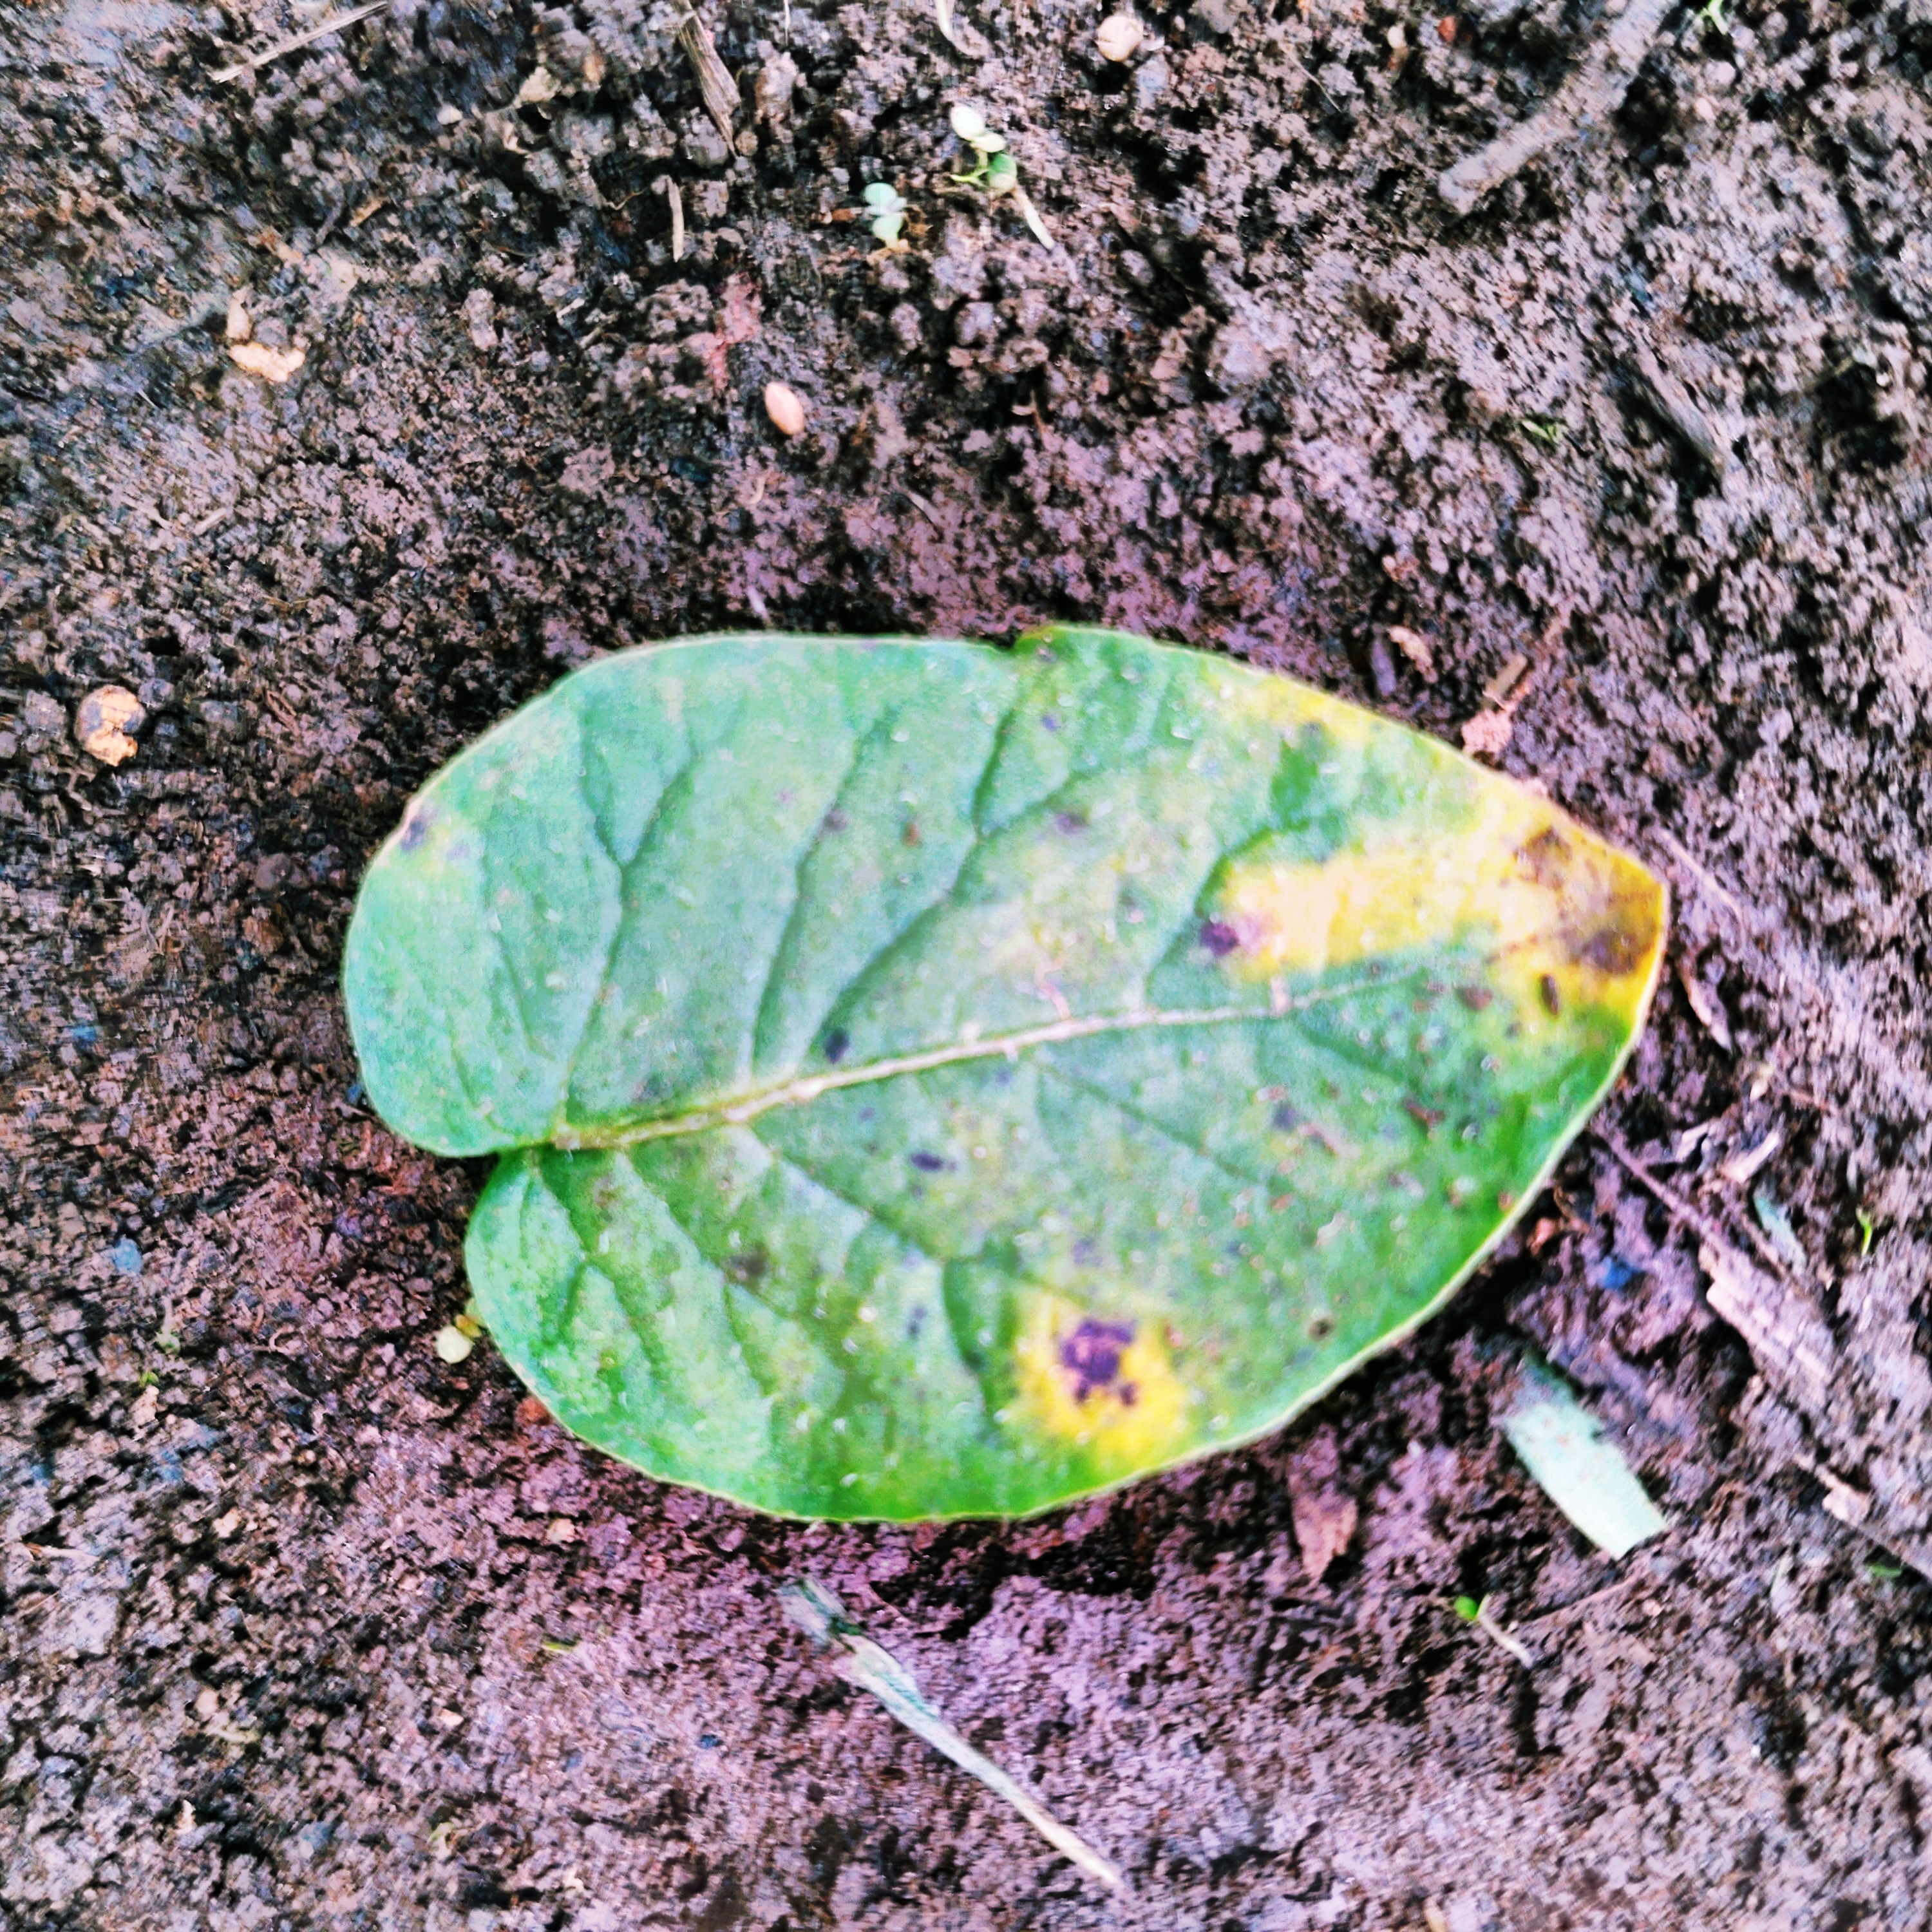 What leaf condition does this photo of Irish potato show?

late blight
